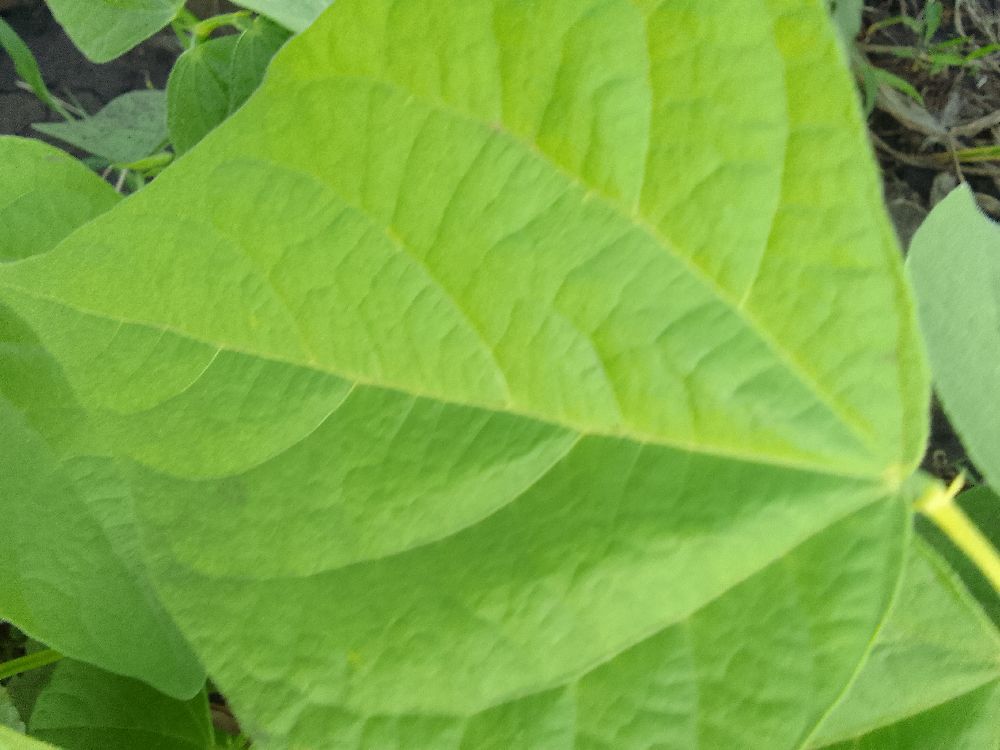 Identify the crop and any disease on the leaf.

common bean, healthy
